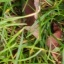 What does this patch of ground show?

grass
